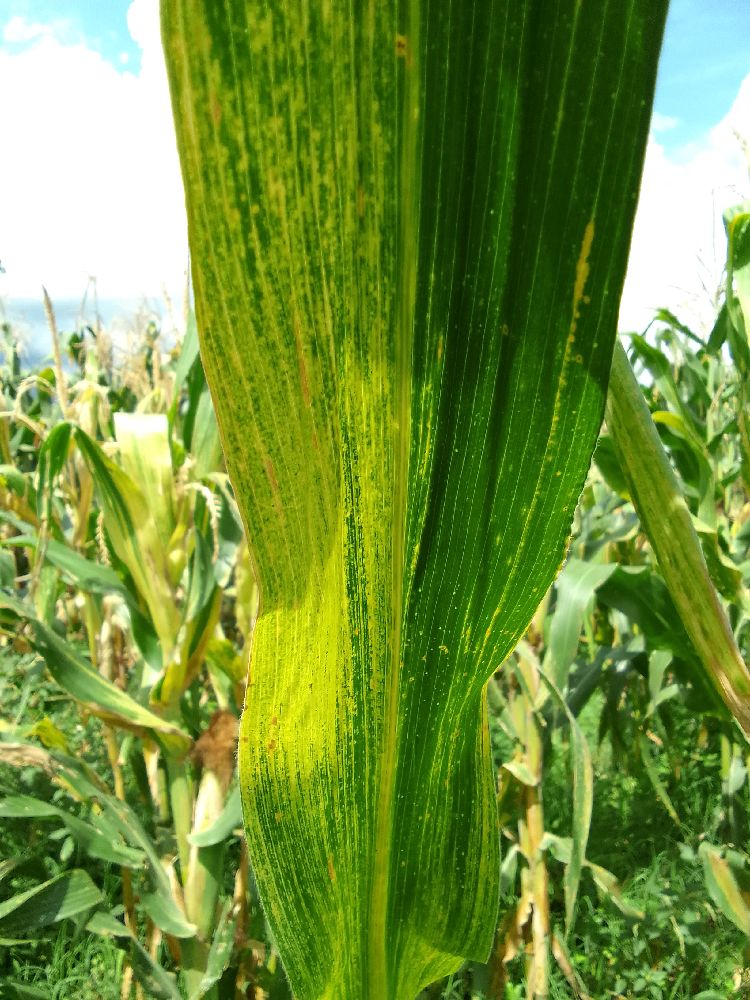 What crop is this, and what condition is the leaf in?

maize, maize lethal necrosis
